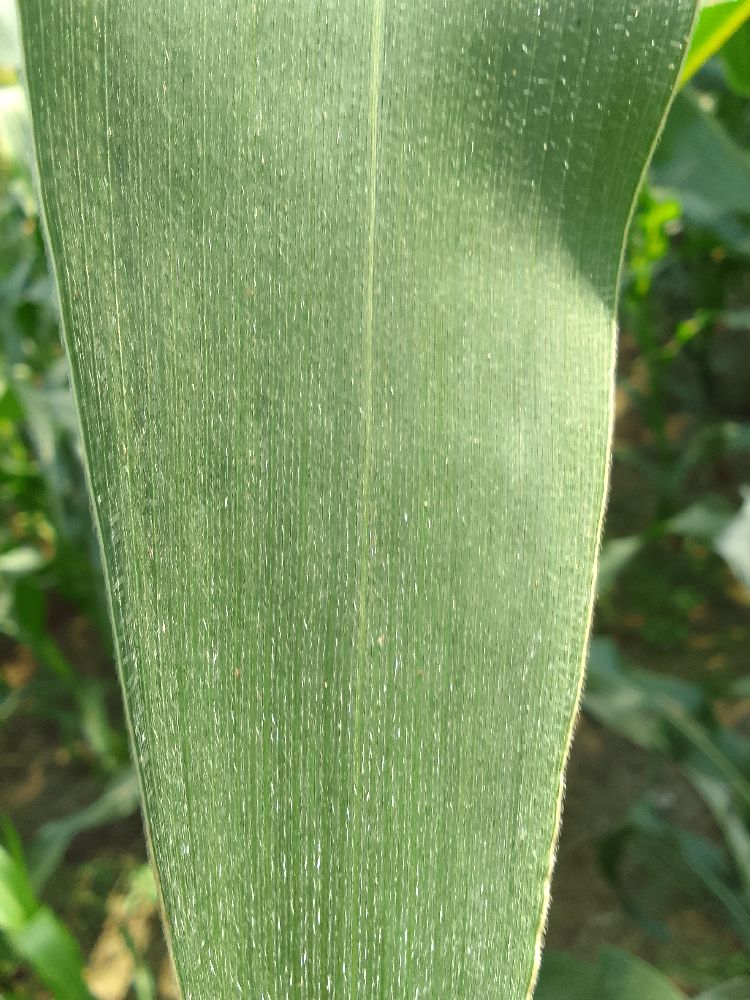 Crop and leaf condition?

maize, healthy
